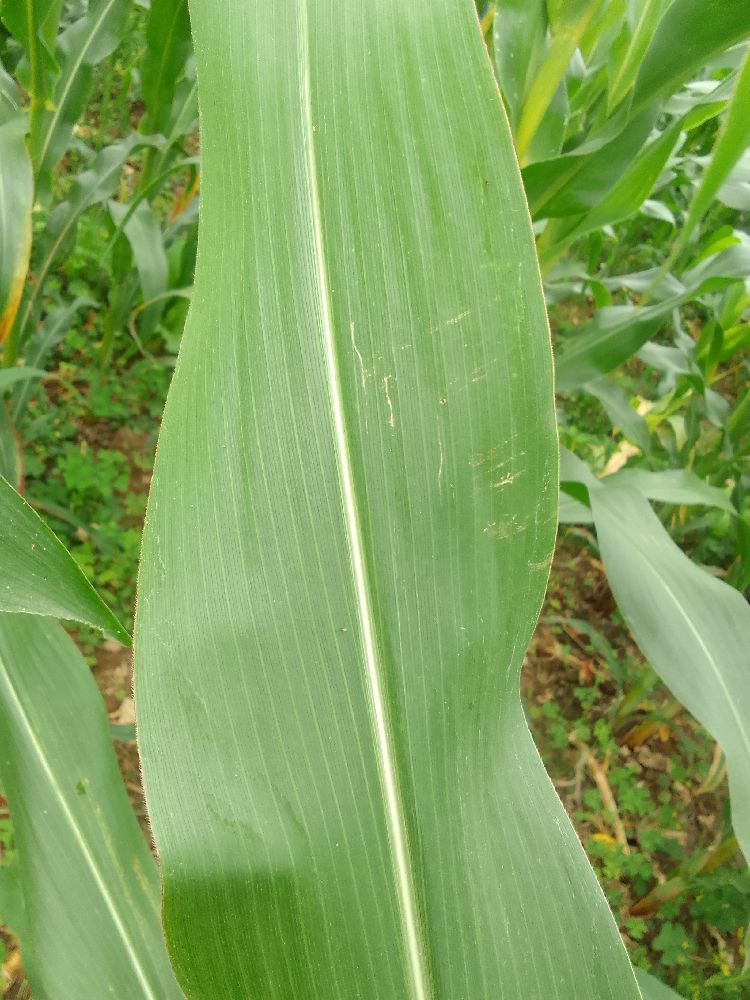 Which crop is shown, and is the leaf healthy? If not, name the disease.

maize, healthy
